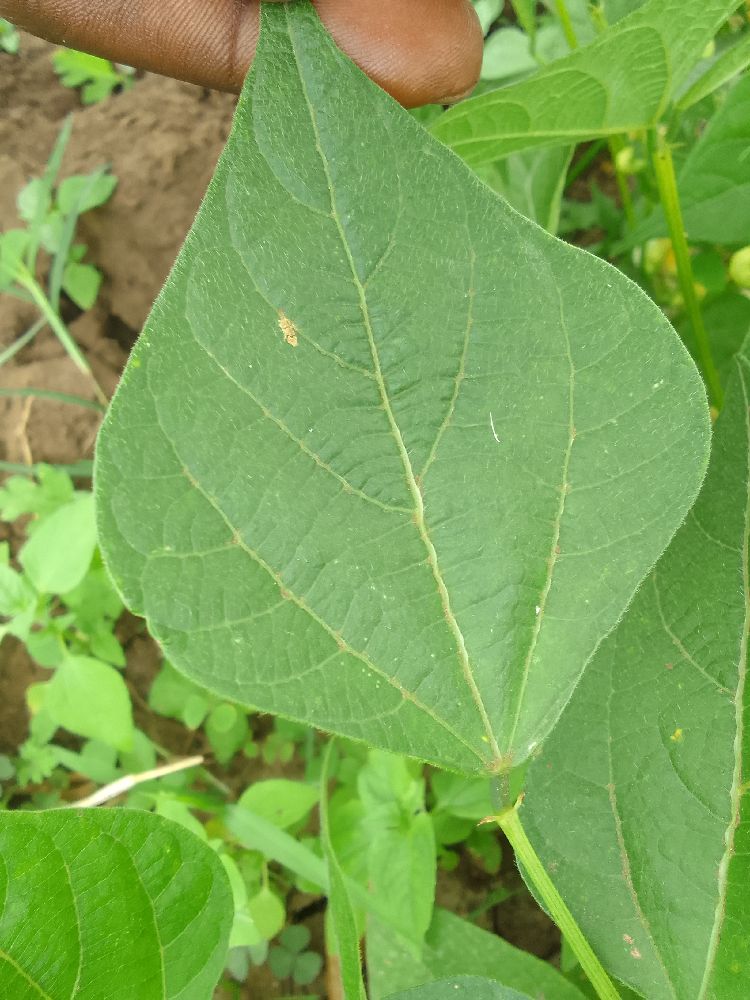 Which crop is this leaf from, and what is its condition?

common bean, healthy
